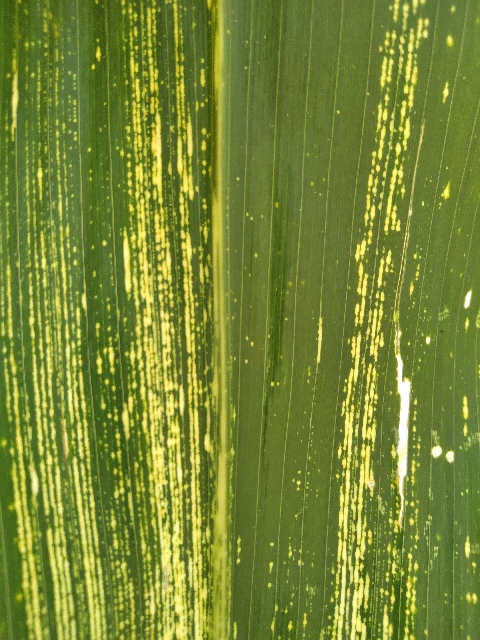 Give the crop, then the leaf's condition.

maize, maize streak virus
